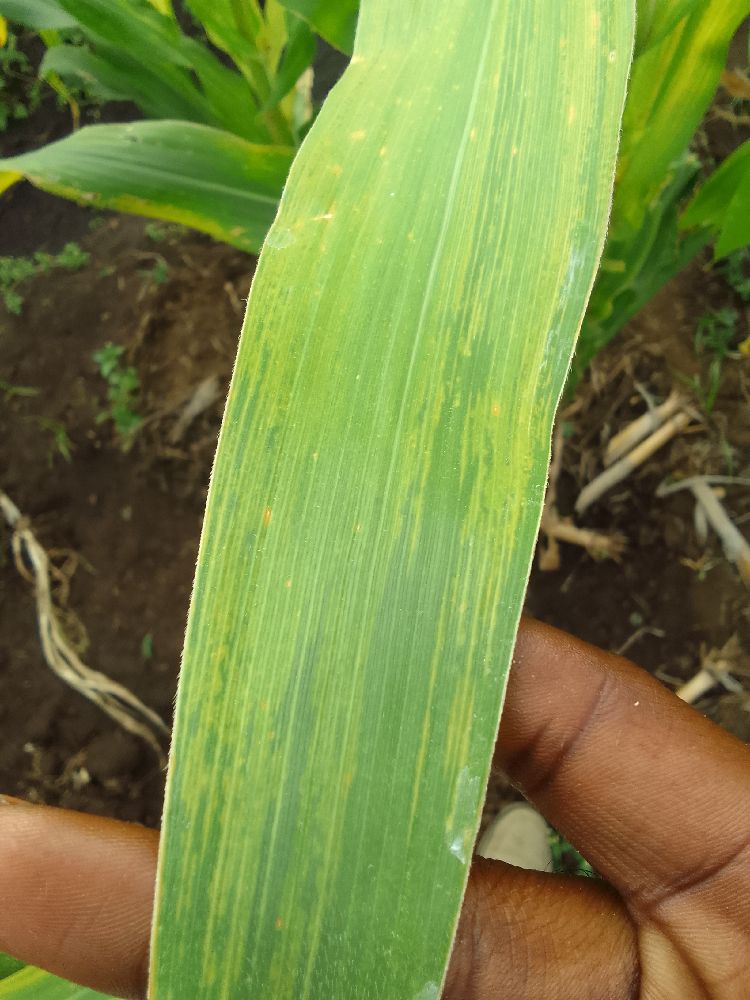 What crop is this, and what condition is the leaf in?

maize, maize lethal necrosis
